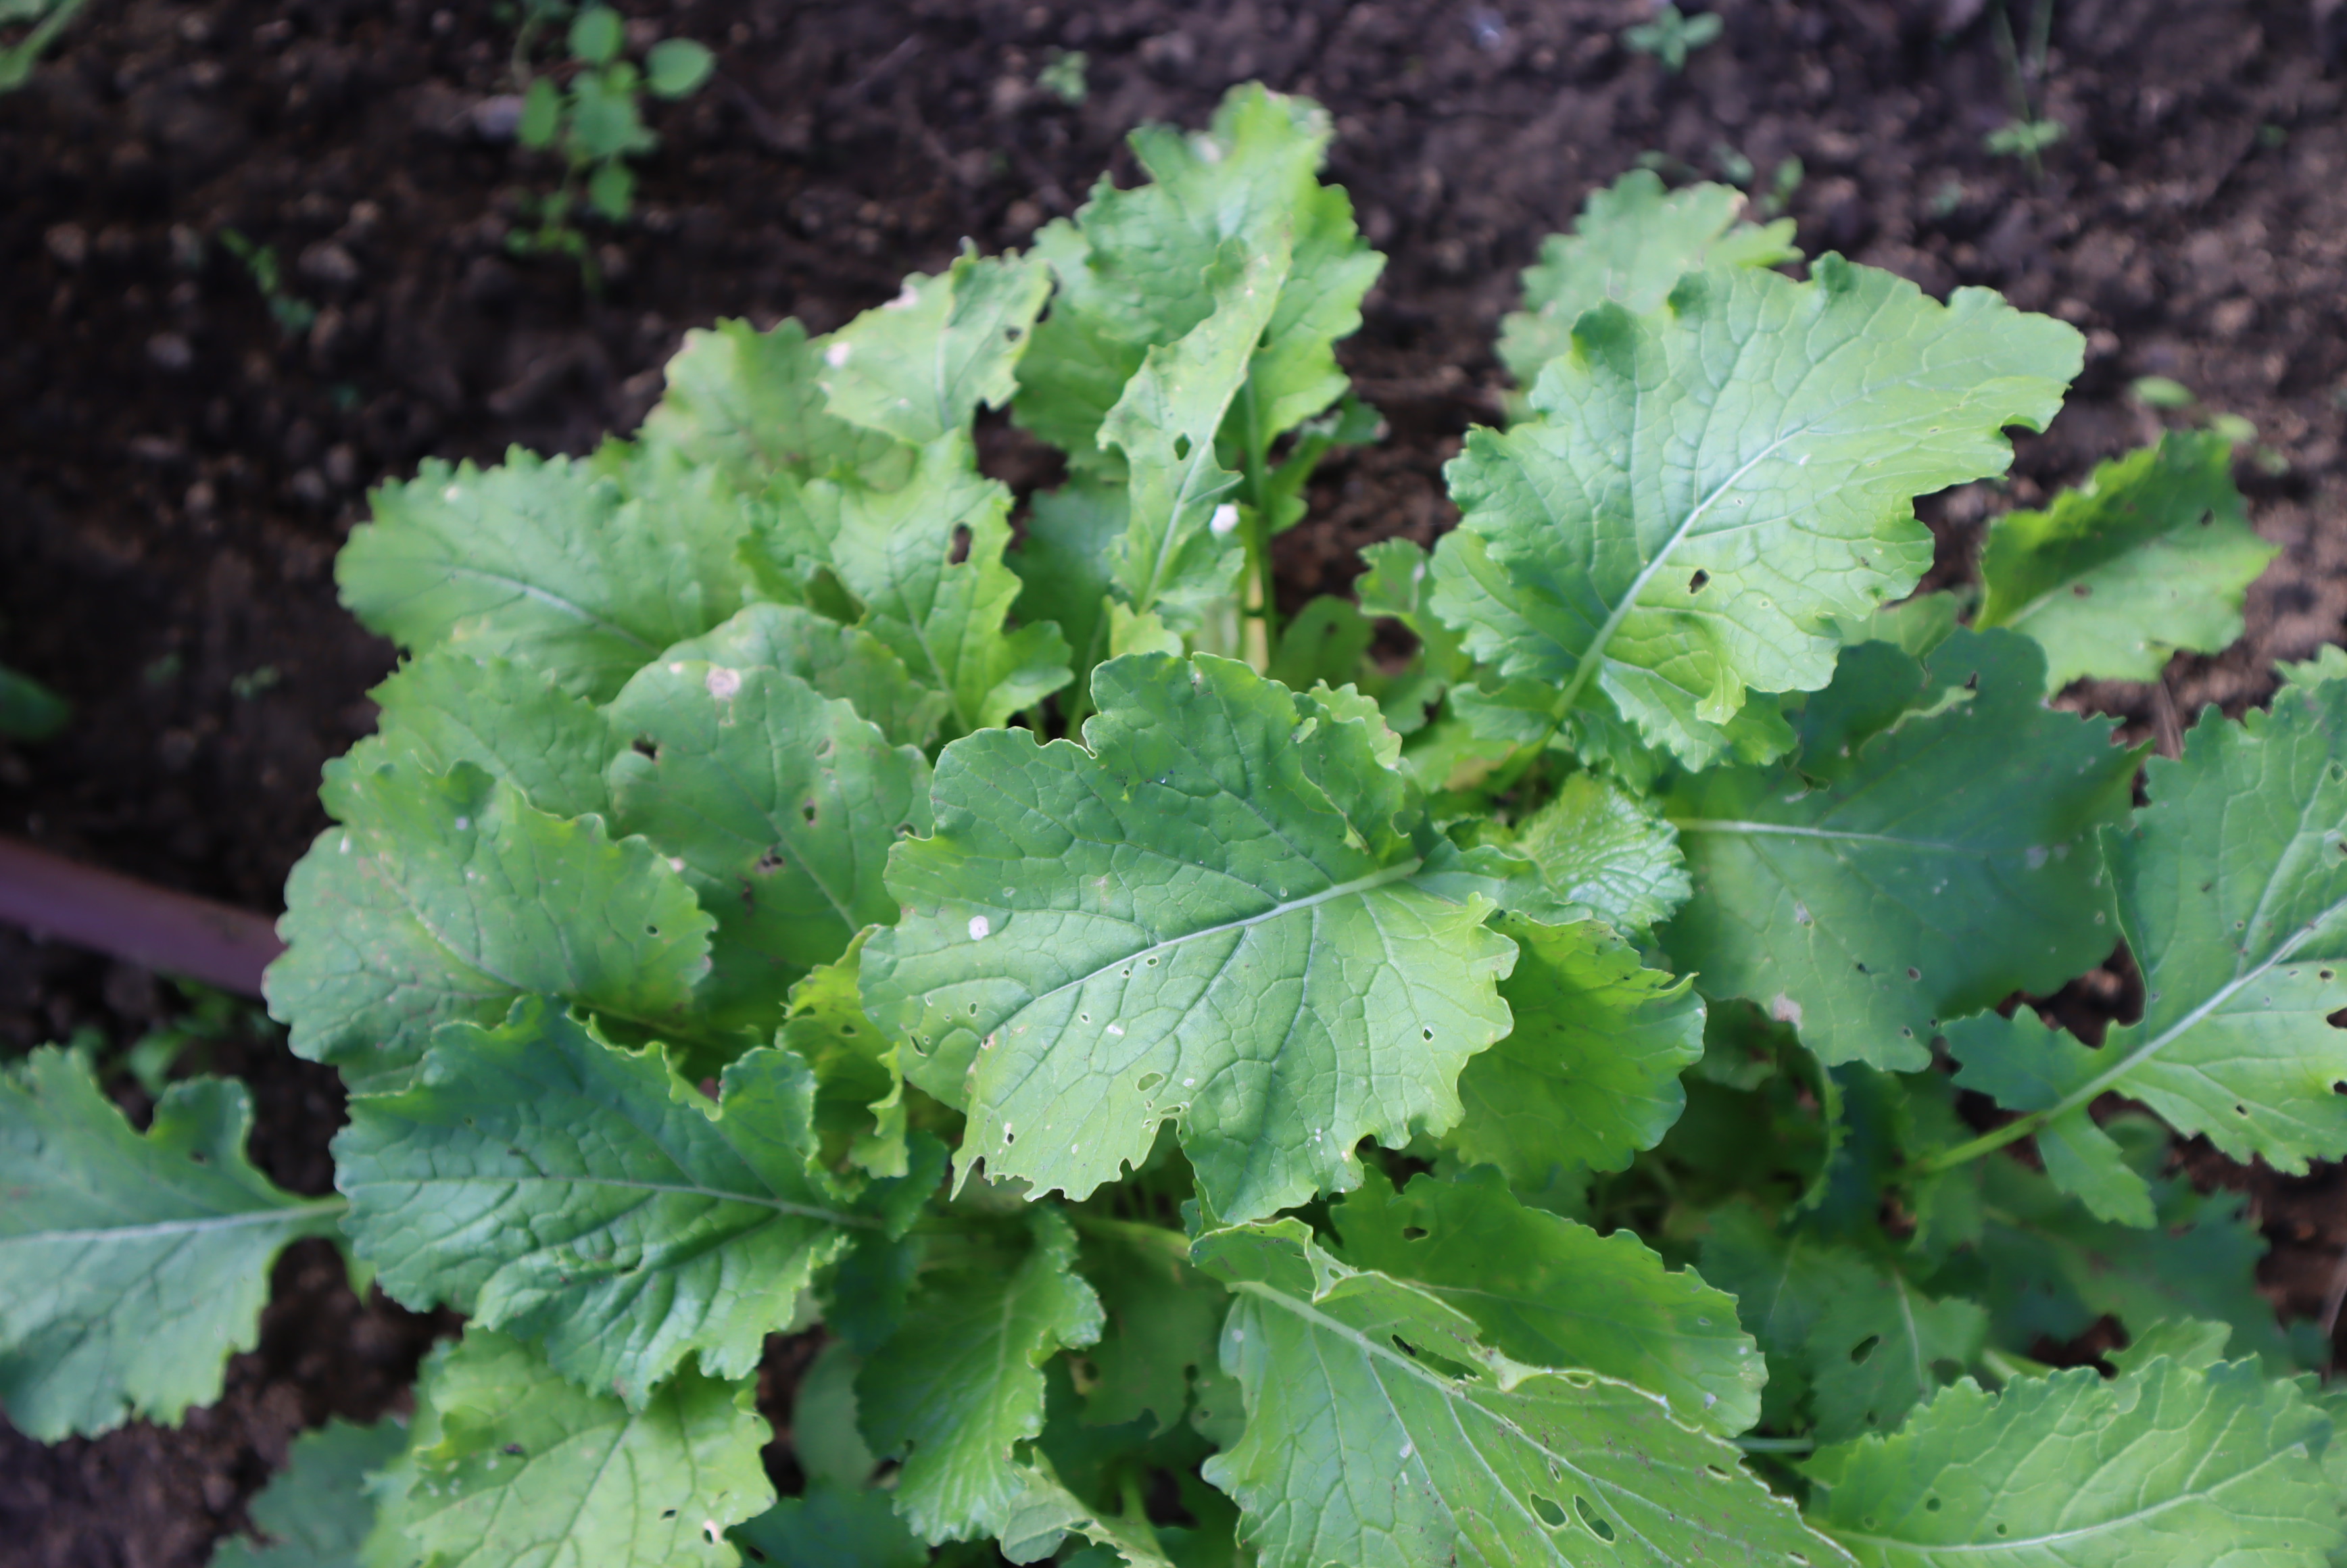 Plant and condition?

rapini, phytophagous
